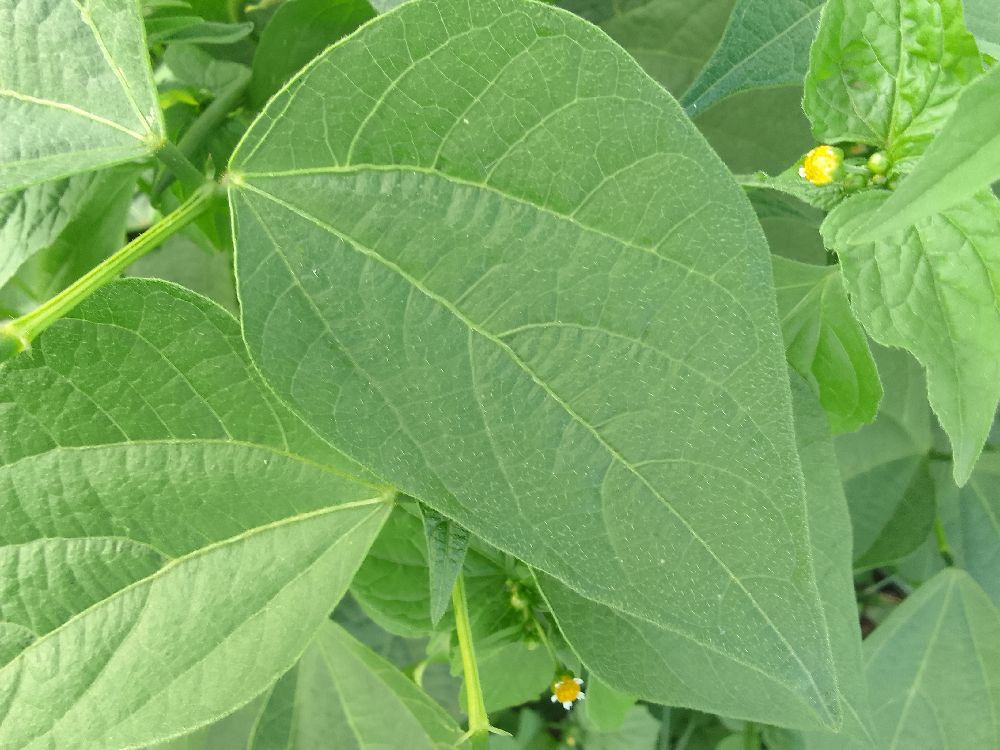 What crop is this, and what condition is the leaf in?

common bean, healthy
